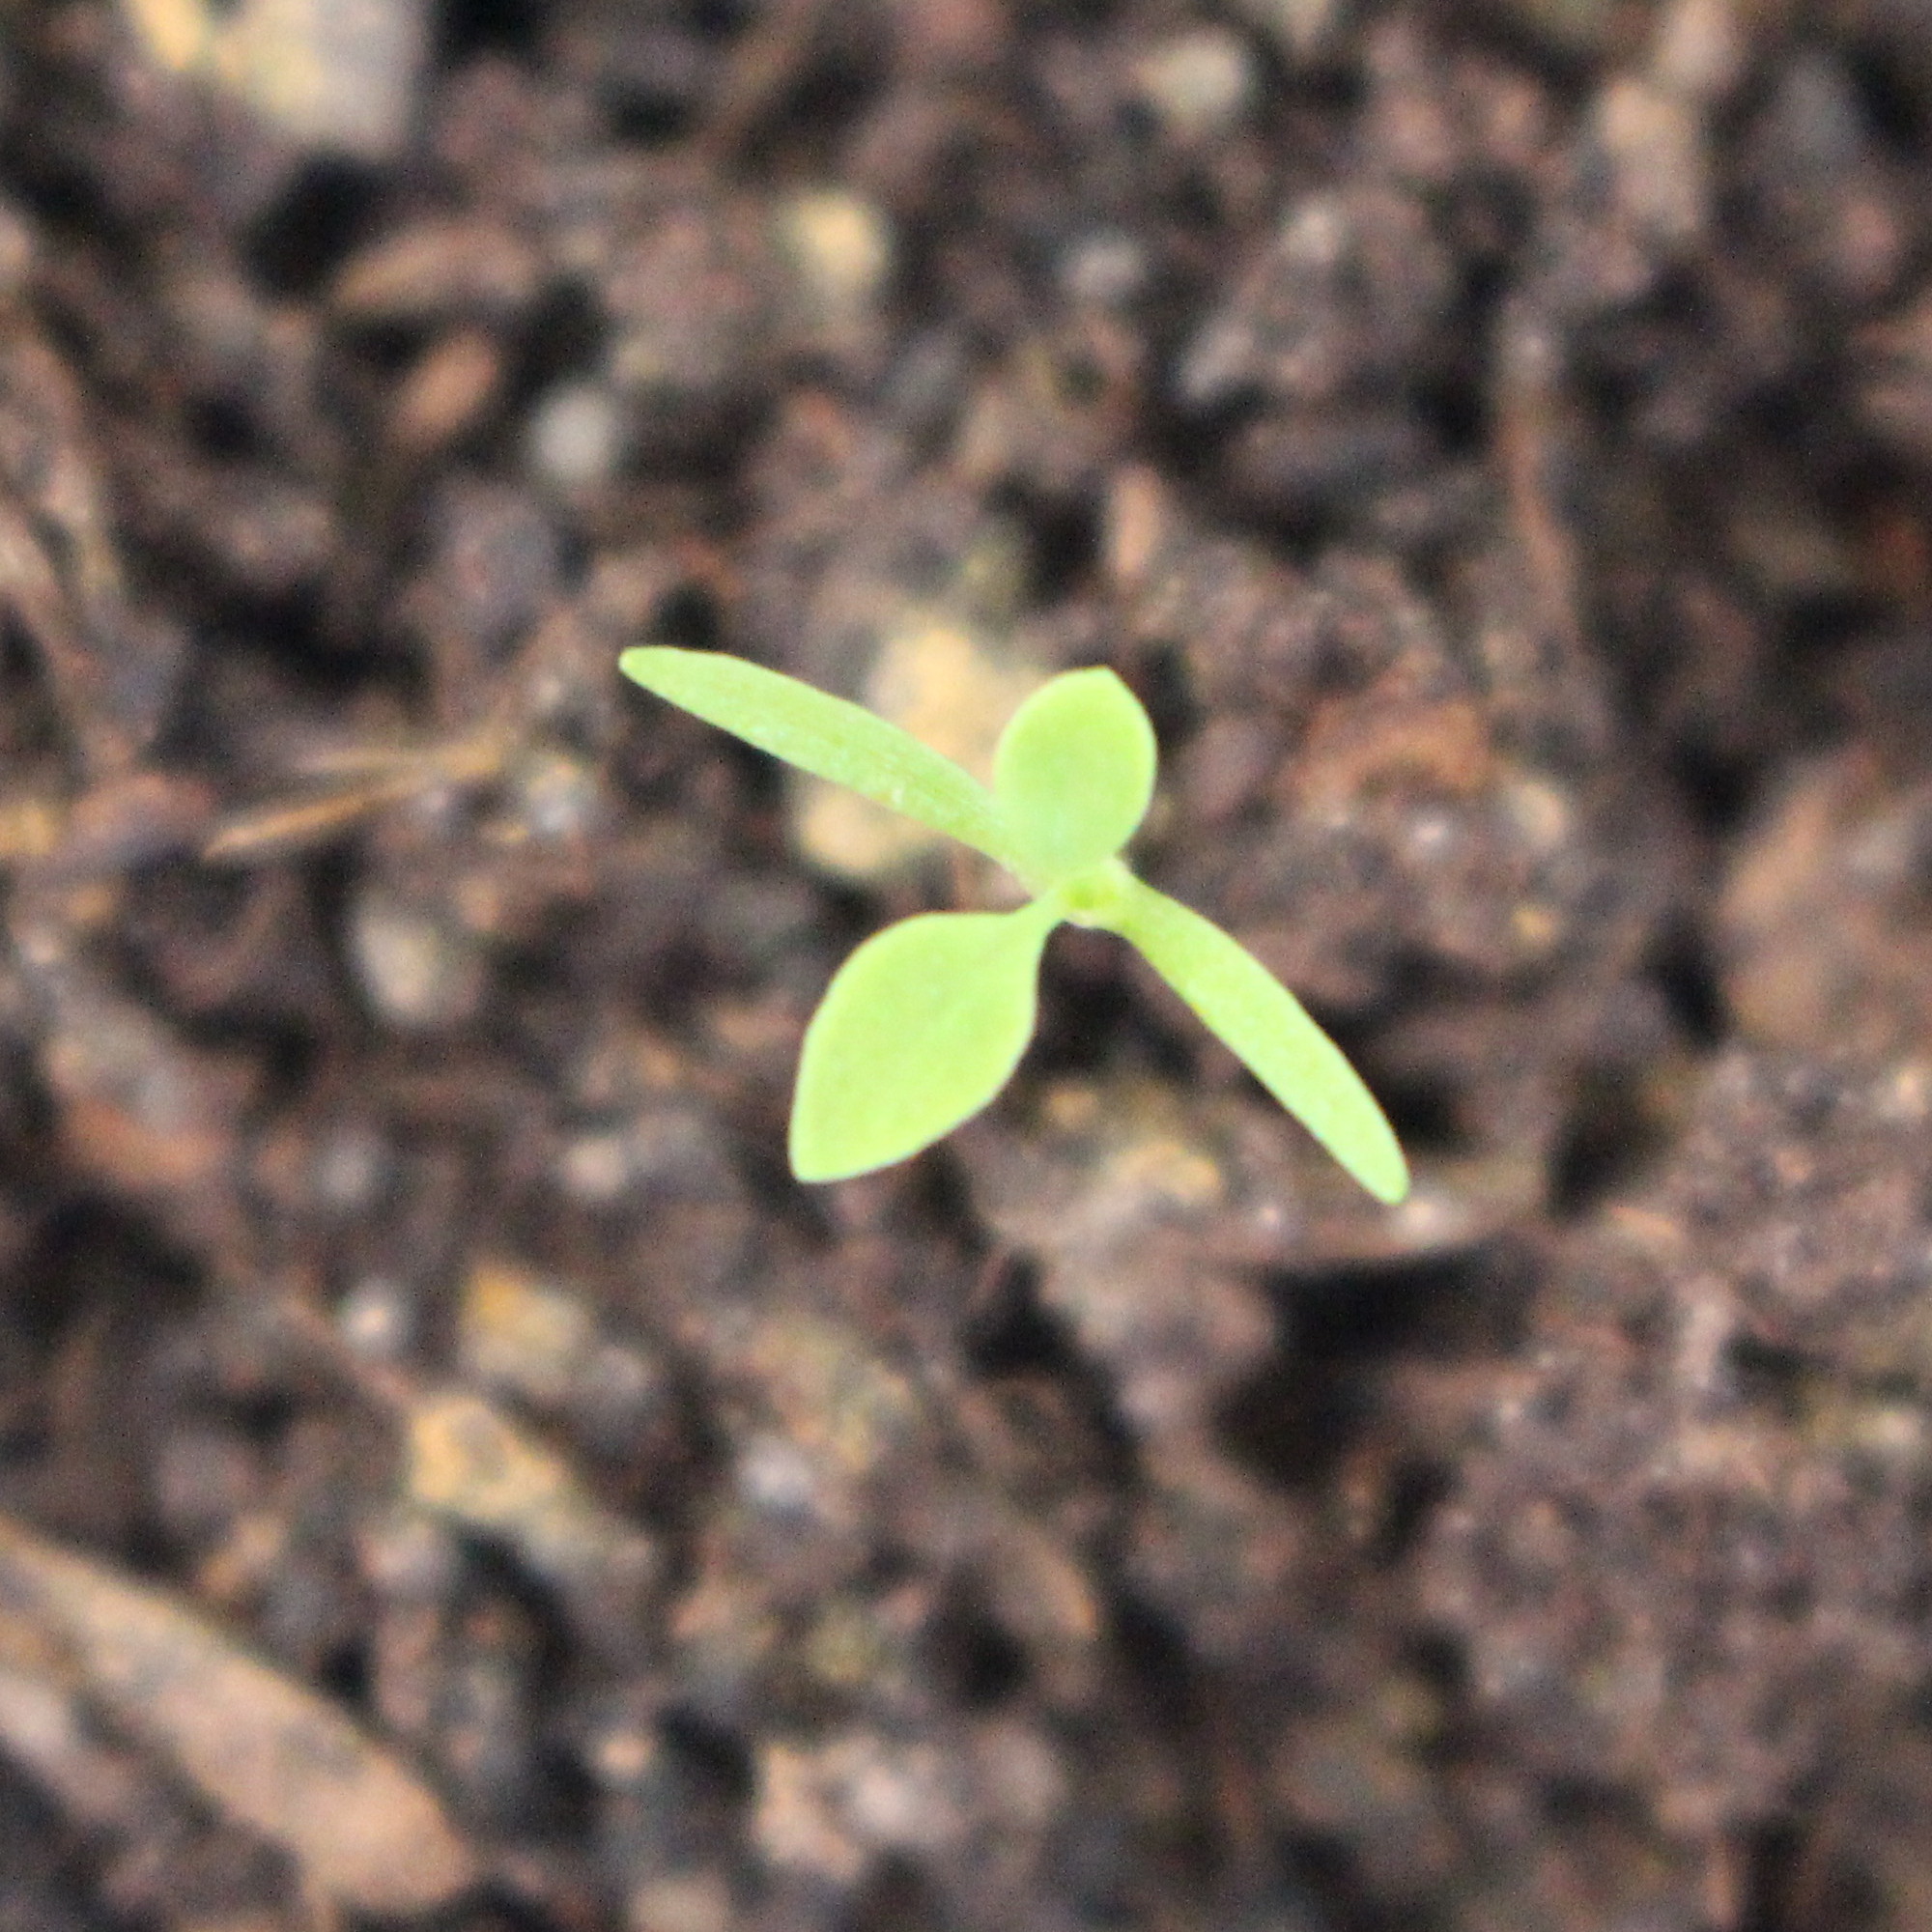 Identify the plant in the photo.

Papaver rhoeas
